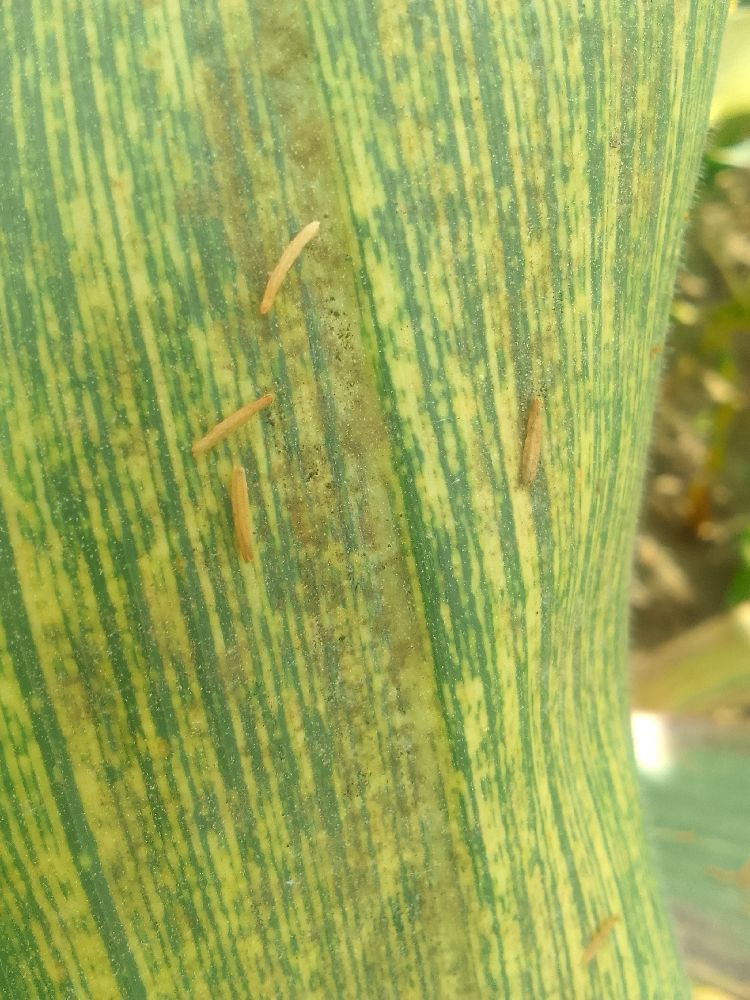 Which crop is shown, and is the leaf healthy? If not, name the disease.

maize, maize streak virus
